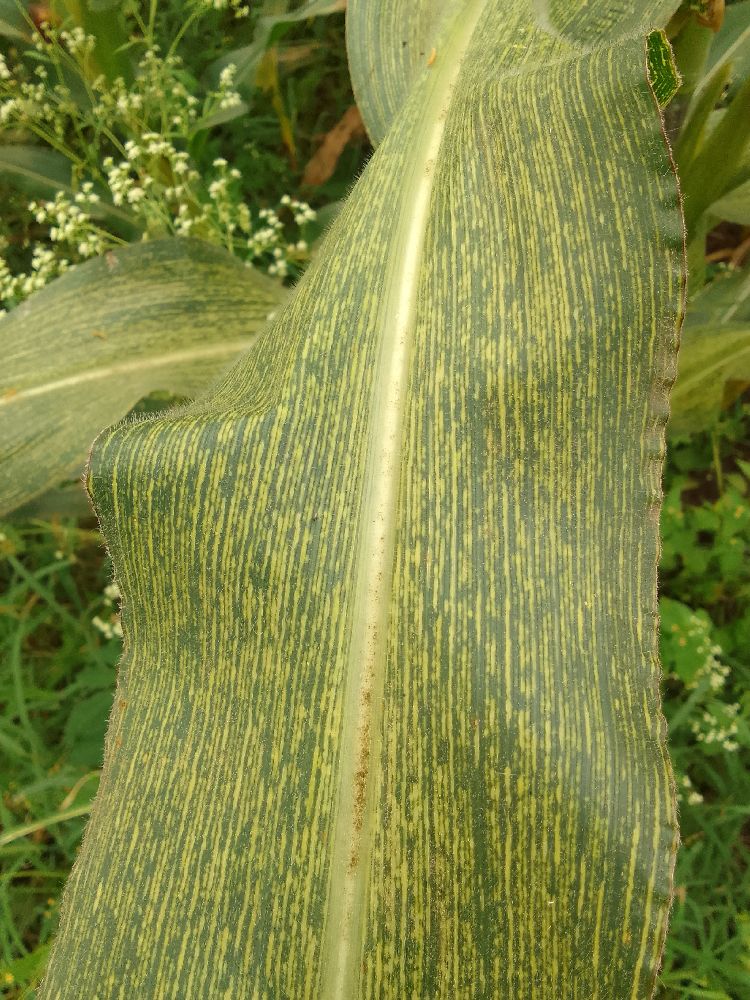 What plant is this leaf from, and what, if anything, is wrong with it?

maize, maize streak virus
